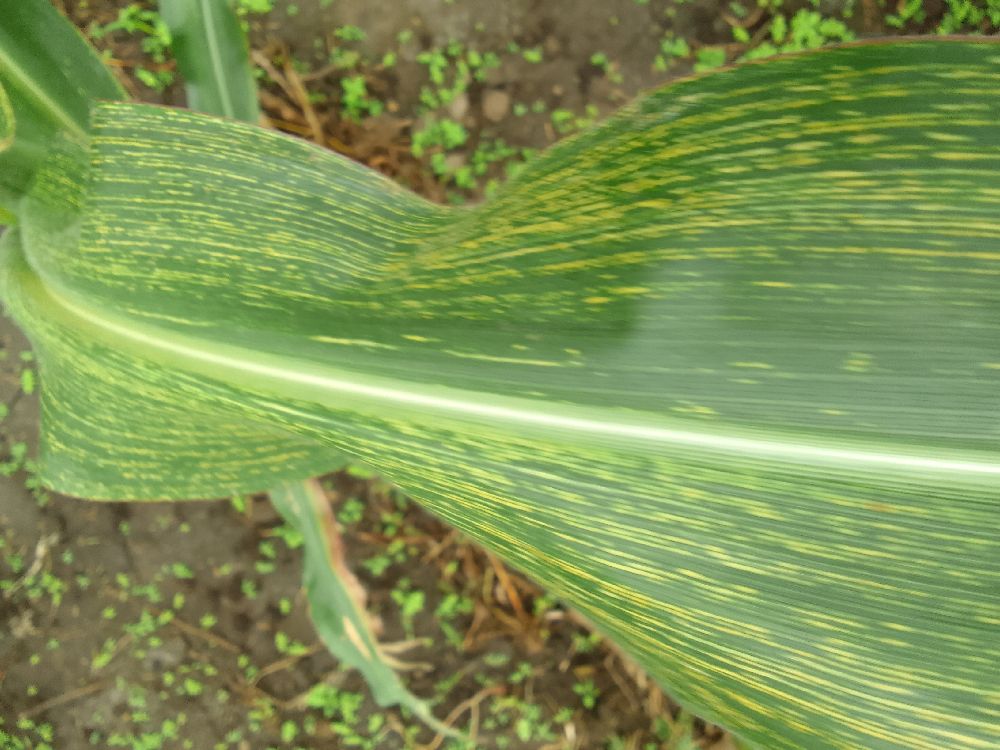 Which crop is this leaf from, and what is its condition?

maize, maize streak virus
